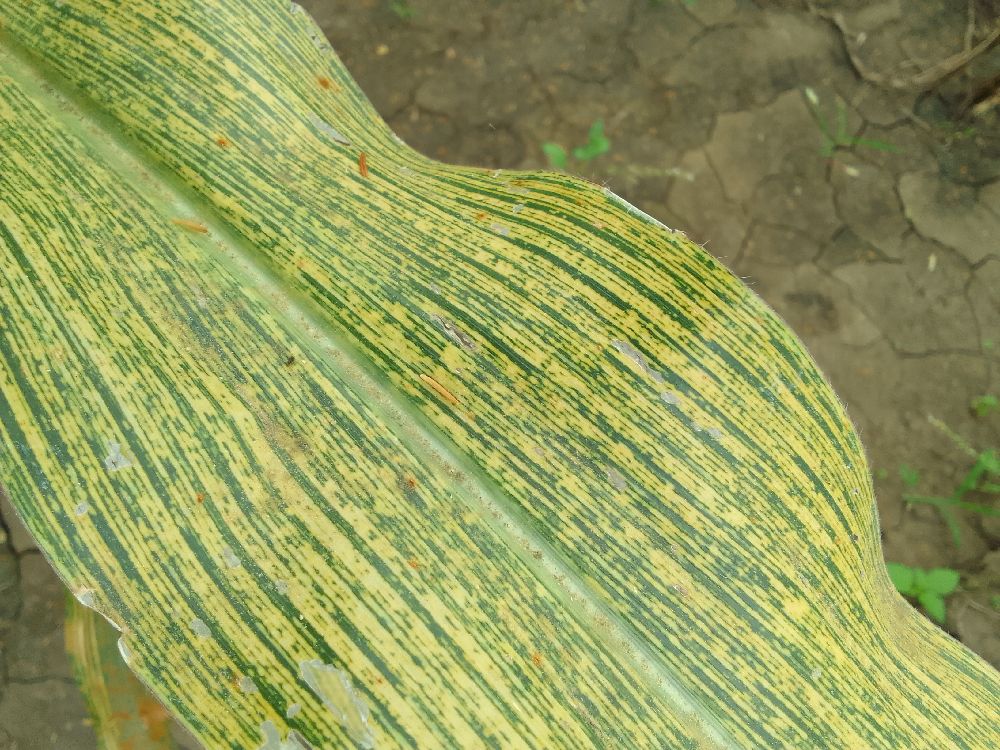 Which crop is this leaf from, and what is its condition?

maize, maize streak virus
